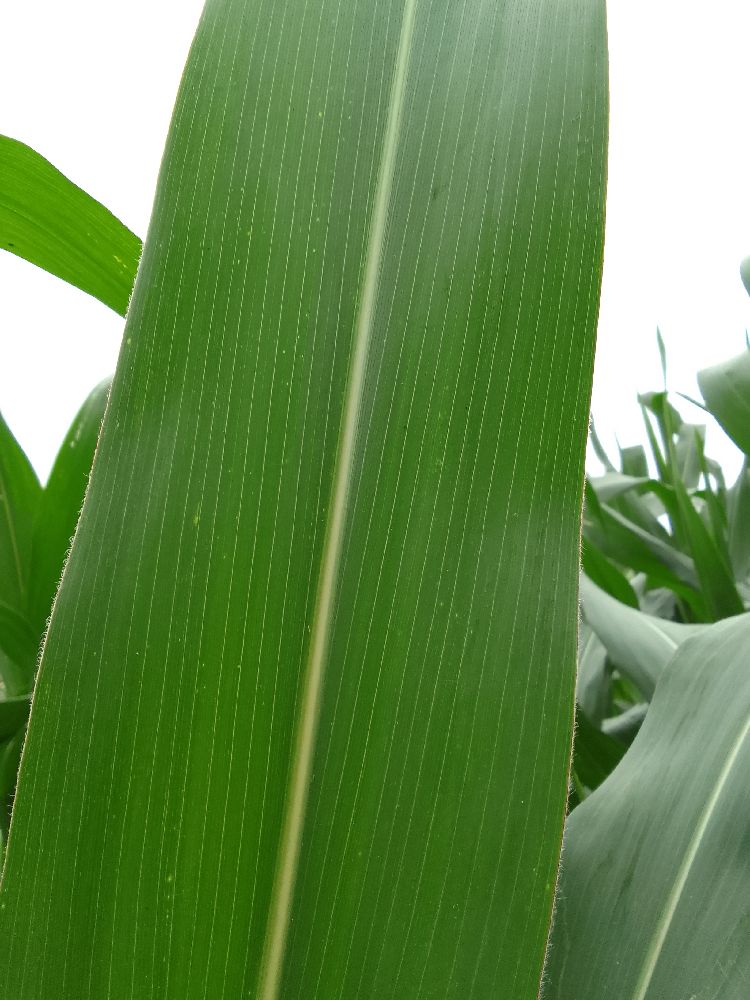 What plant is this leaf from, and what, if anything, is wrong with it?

maize, healthy
